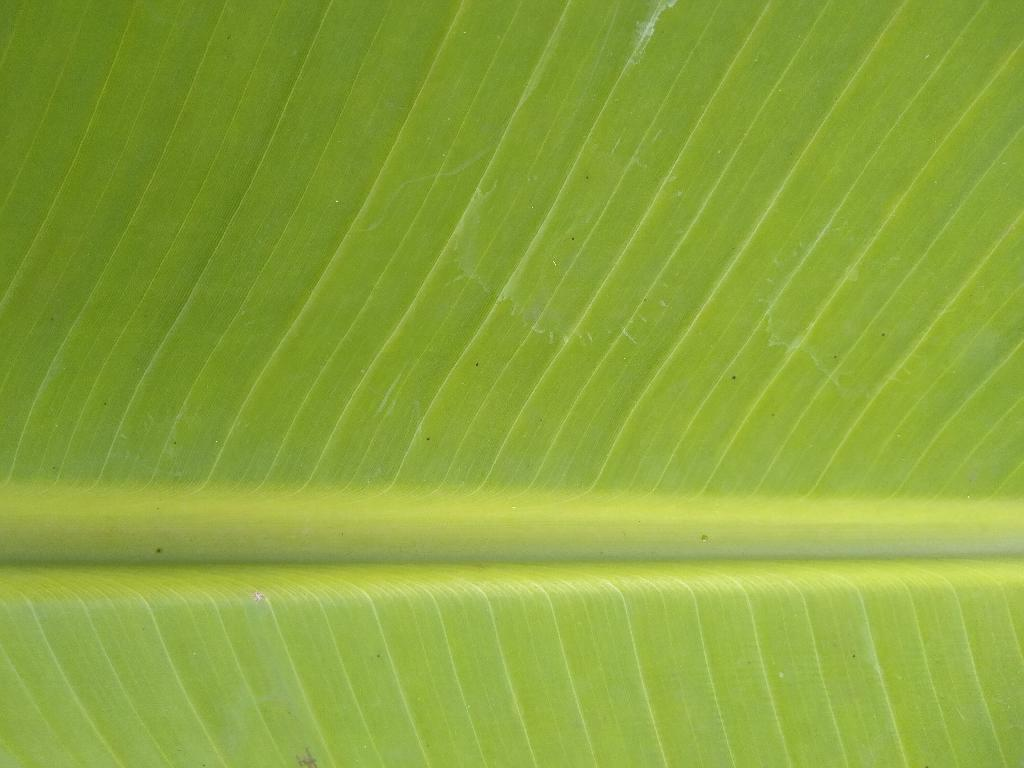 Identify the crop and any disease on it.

banana, healthy
